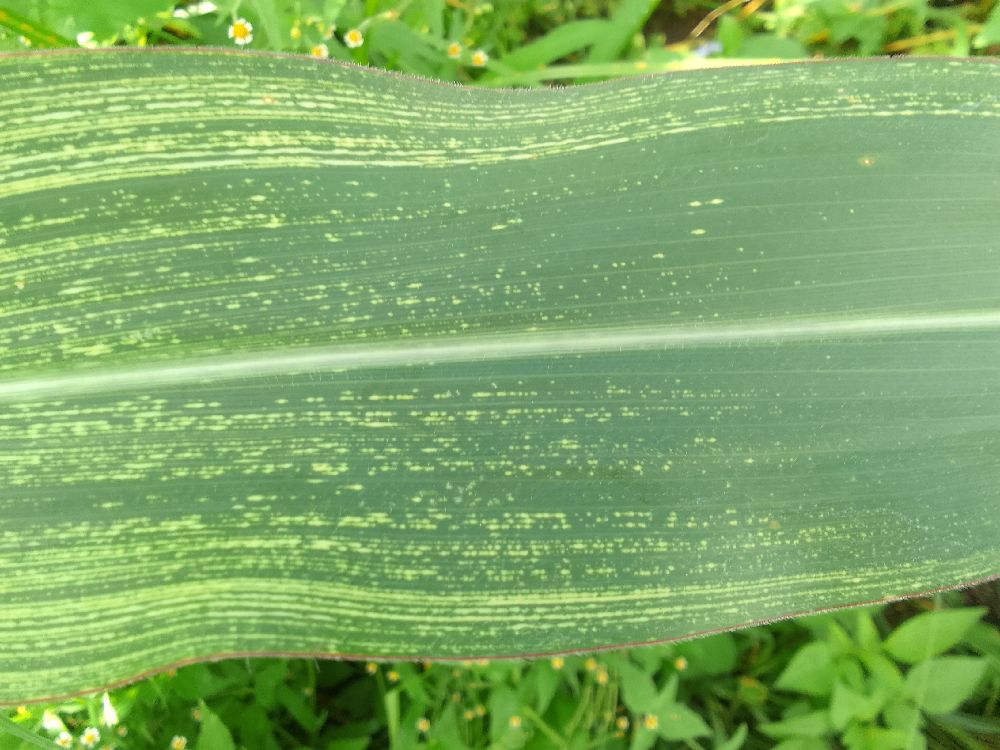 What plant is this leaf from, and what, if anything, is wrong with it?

maize, maize streak virus
